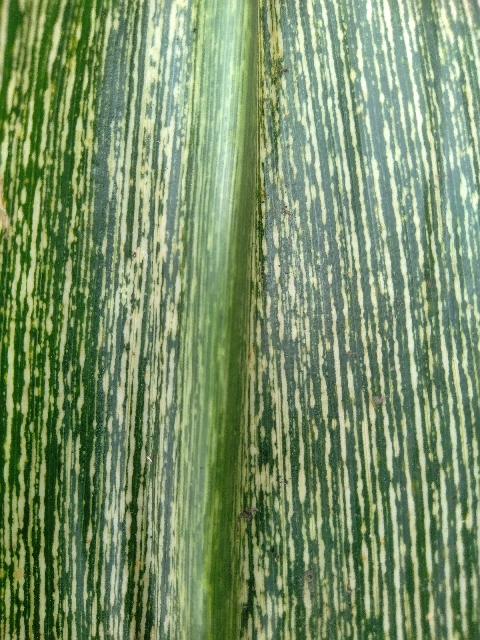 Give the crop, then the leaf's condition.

maize, maize streak virus
